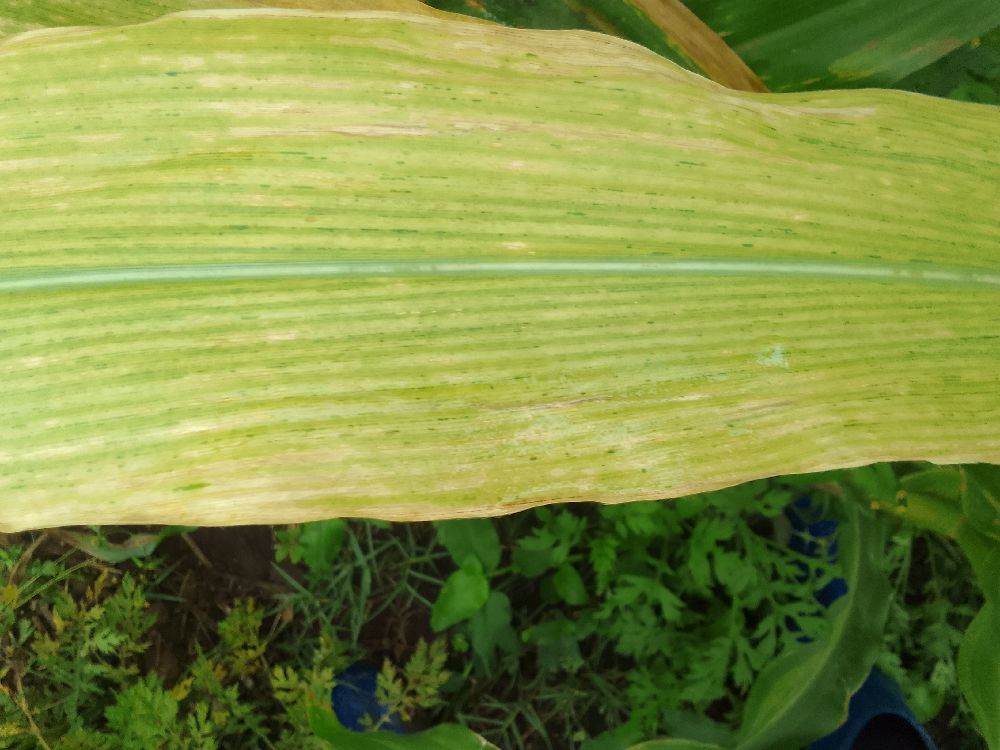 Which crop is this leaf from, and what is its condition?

maize, maize lethal necrosis
